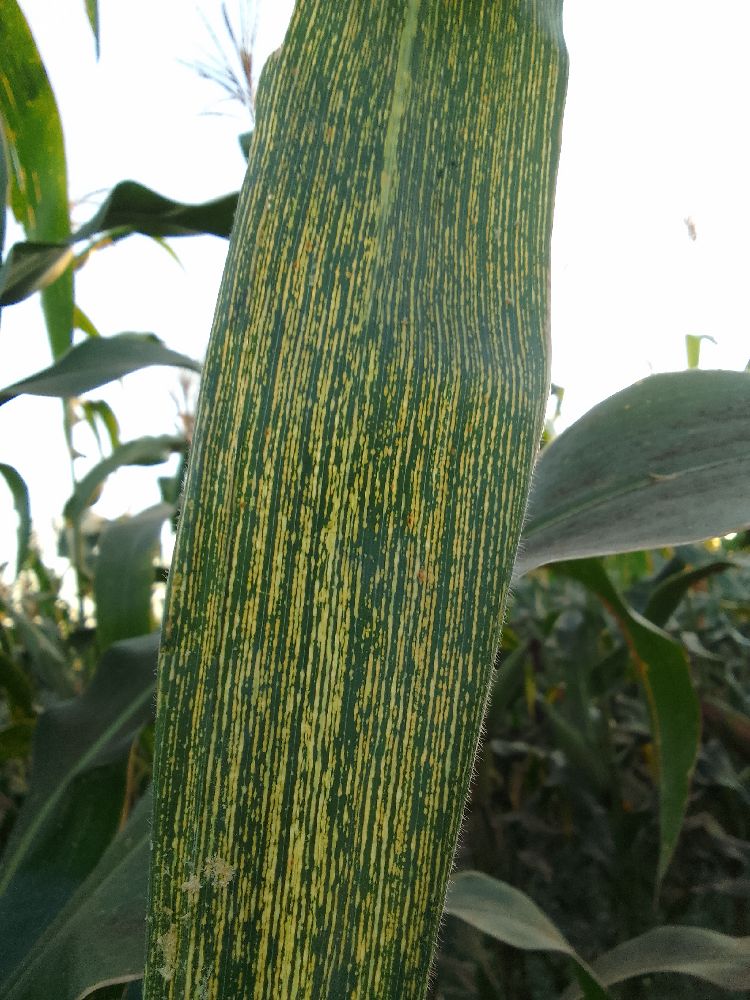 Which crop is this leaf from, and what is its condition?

maize, maize streak virus
